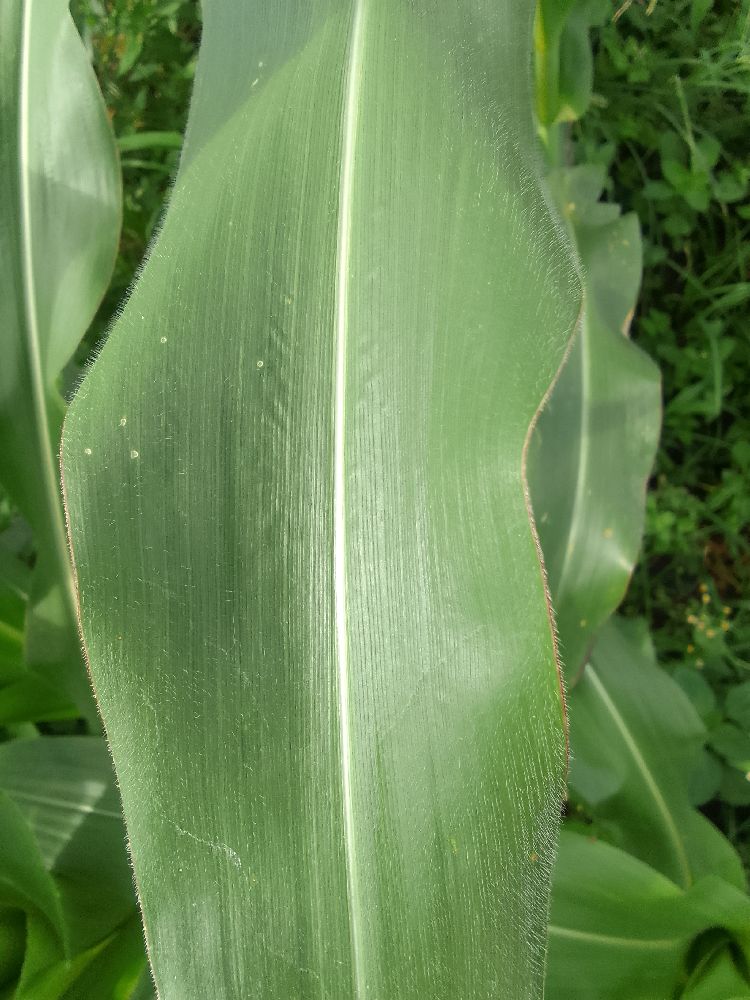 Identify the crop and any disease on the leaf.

maize, healthy
